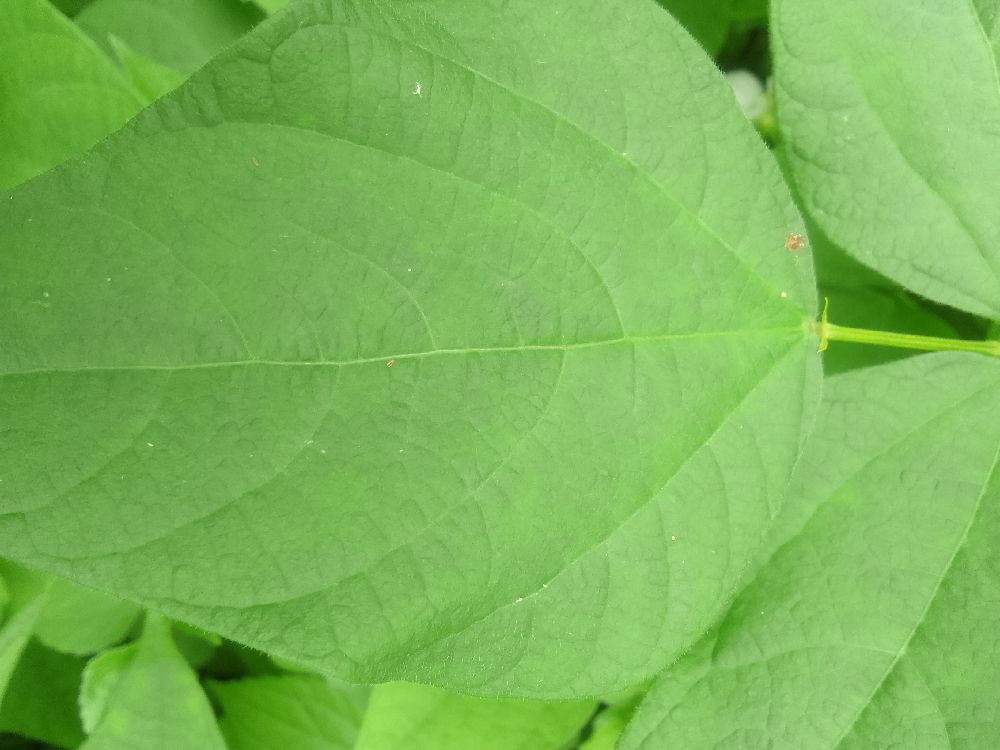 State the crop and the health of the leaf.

common bean, healthy
